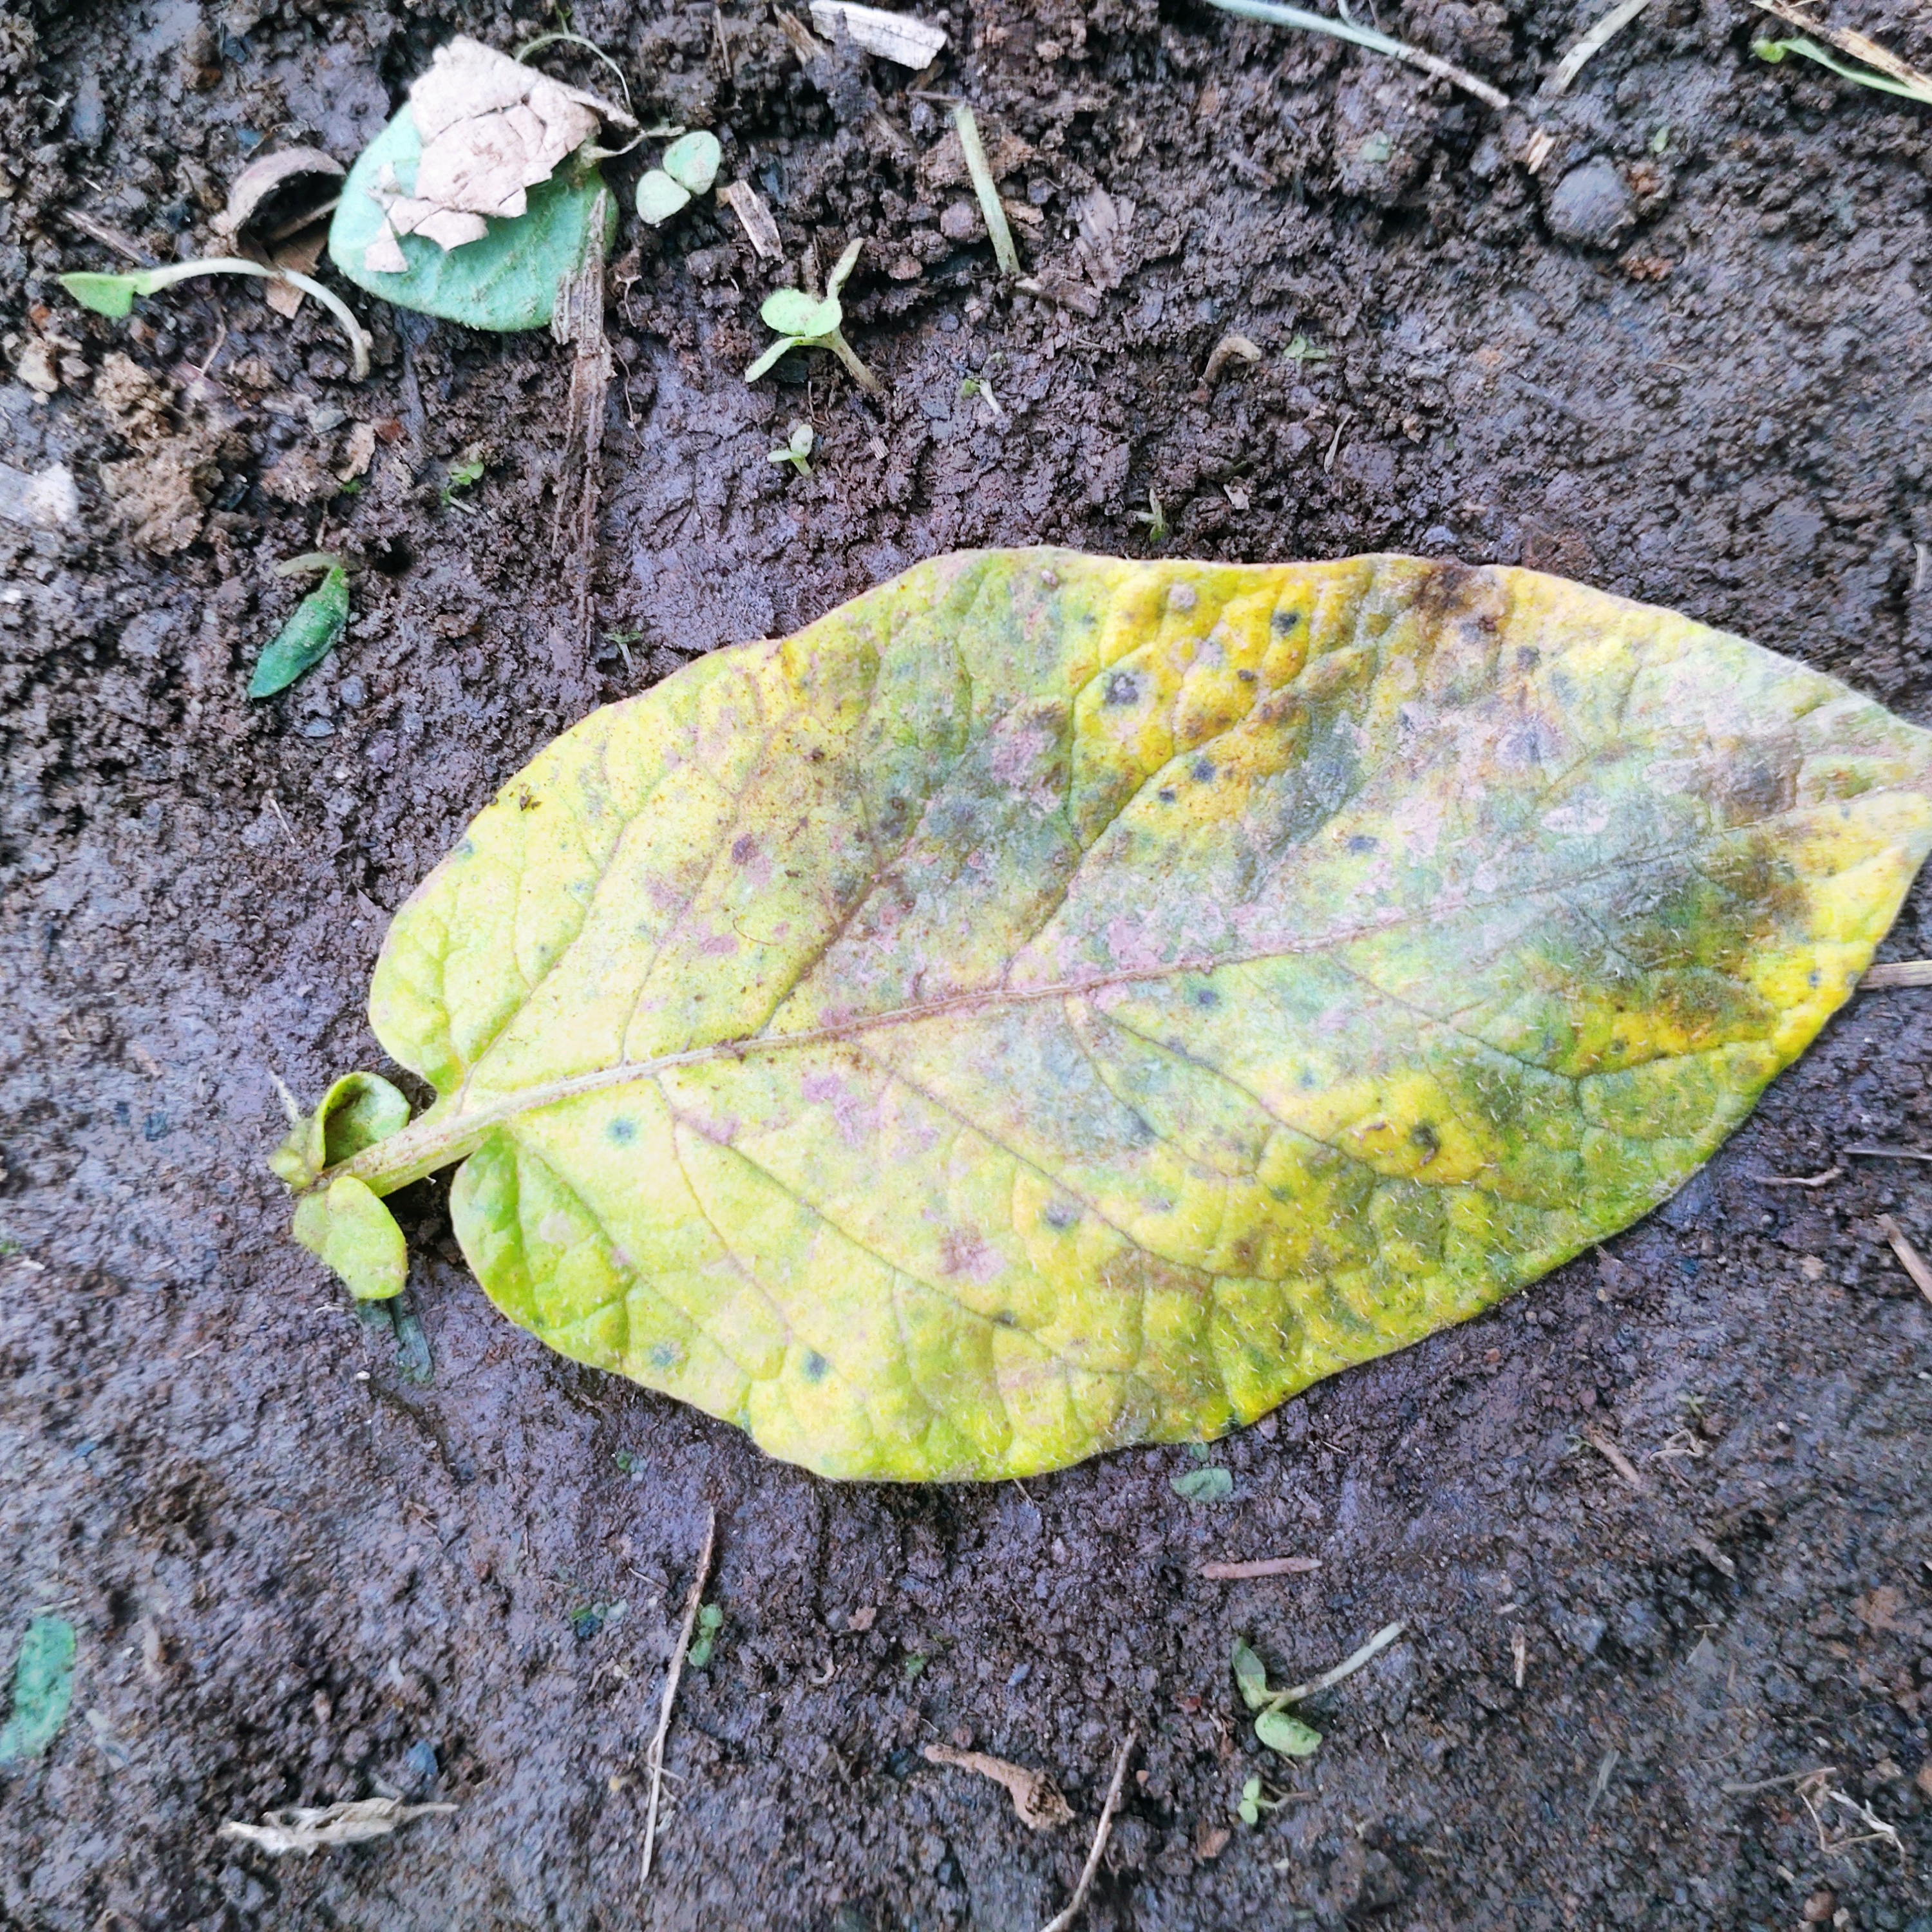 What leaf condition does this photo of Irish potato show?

late blight
